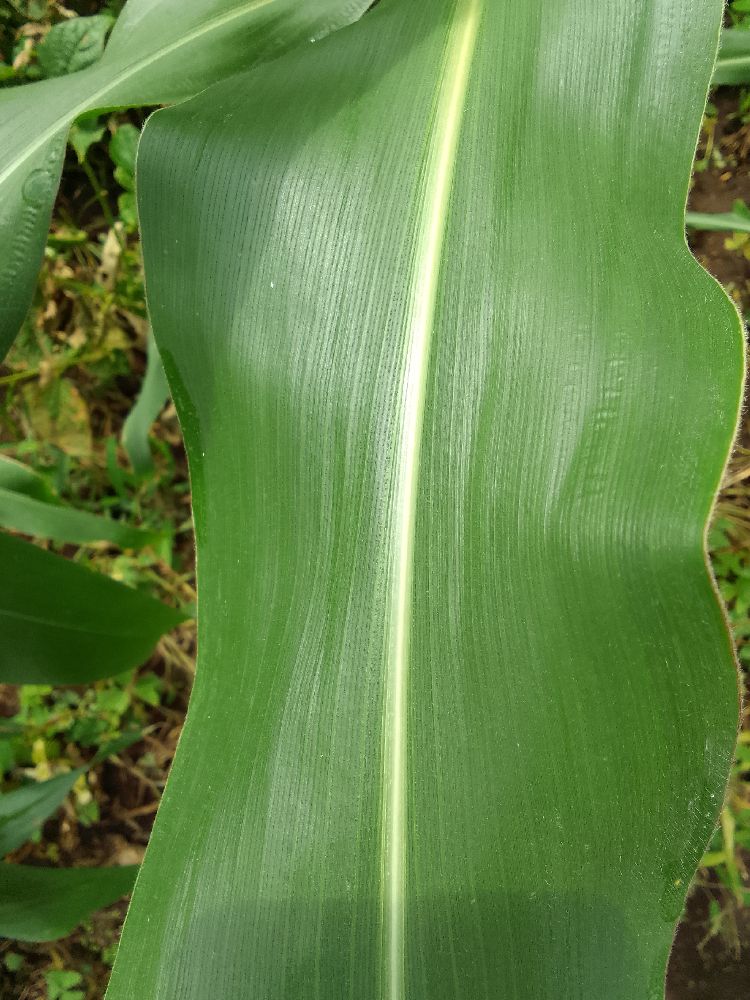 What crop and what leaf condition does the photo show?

maize, healthy
